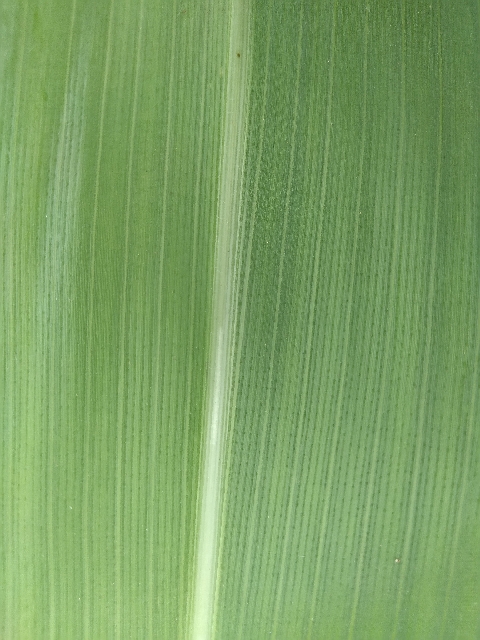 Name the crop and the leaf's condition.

maize, healthy
